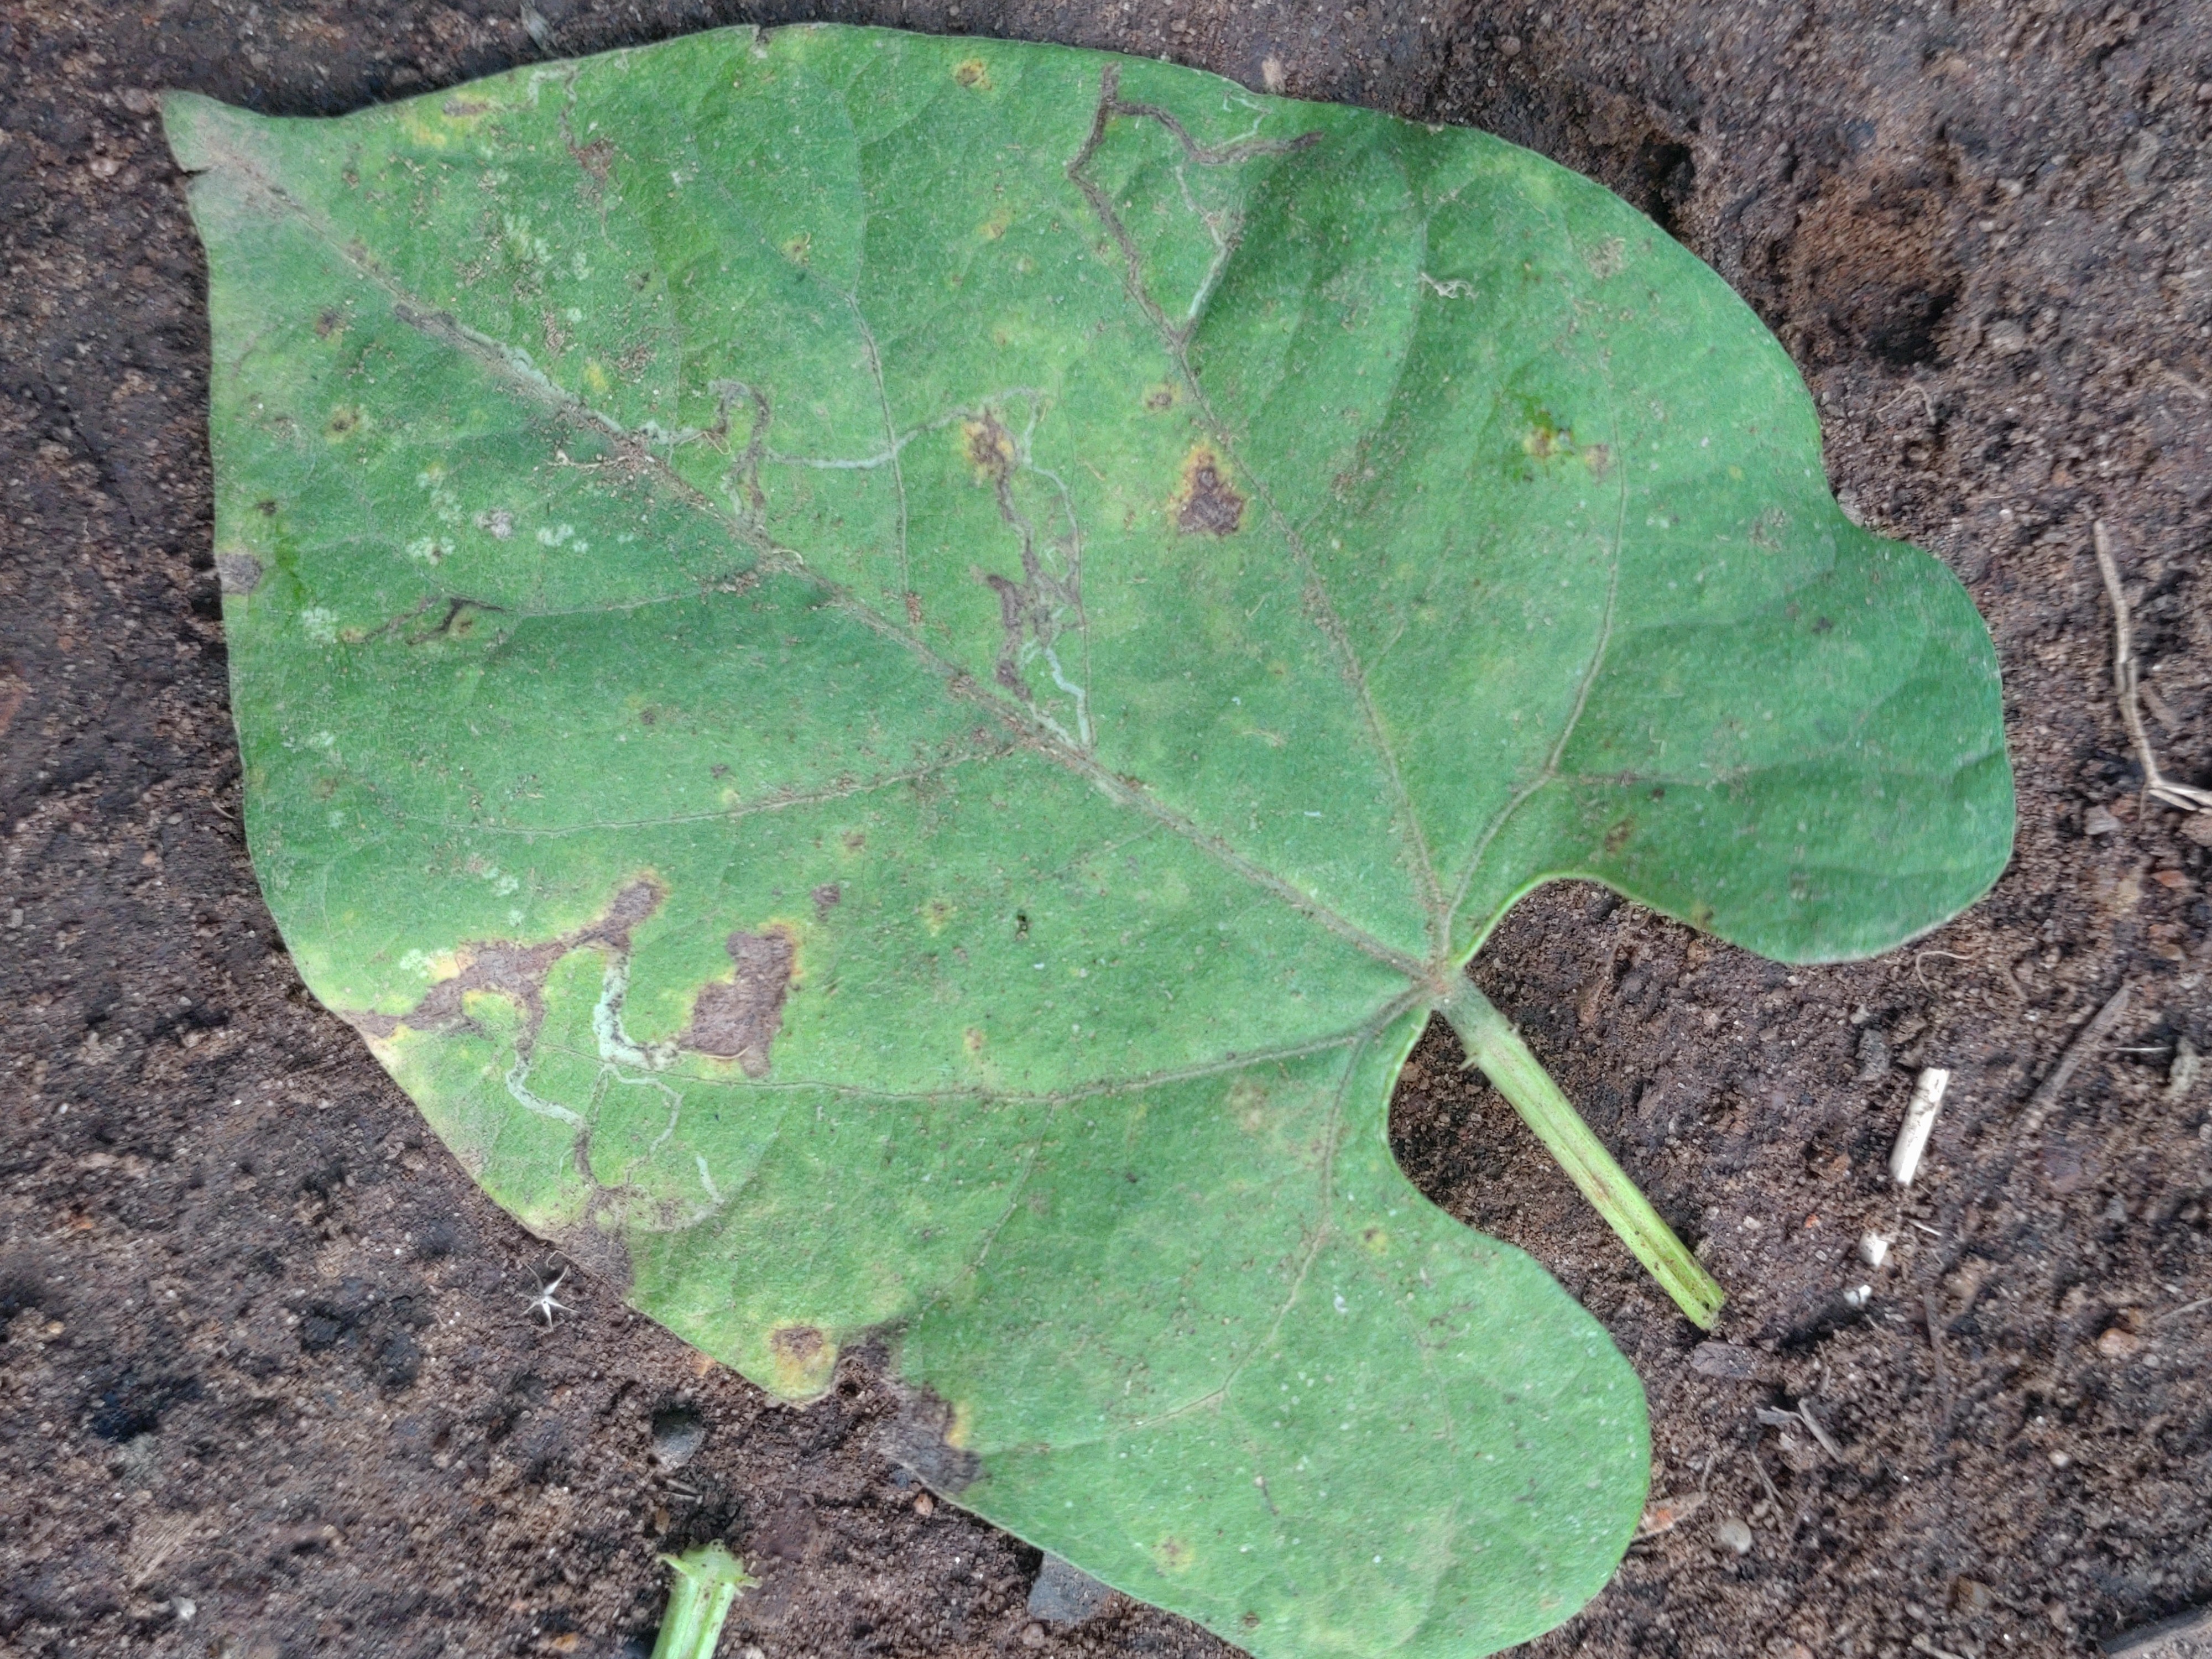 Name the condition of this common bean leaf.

rust
